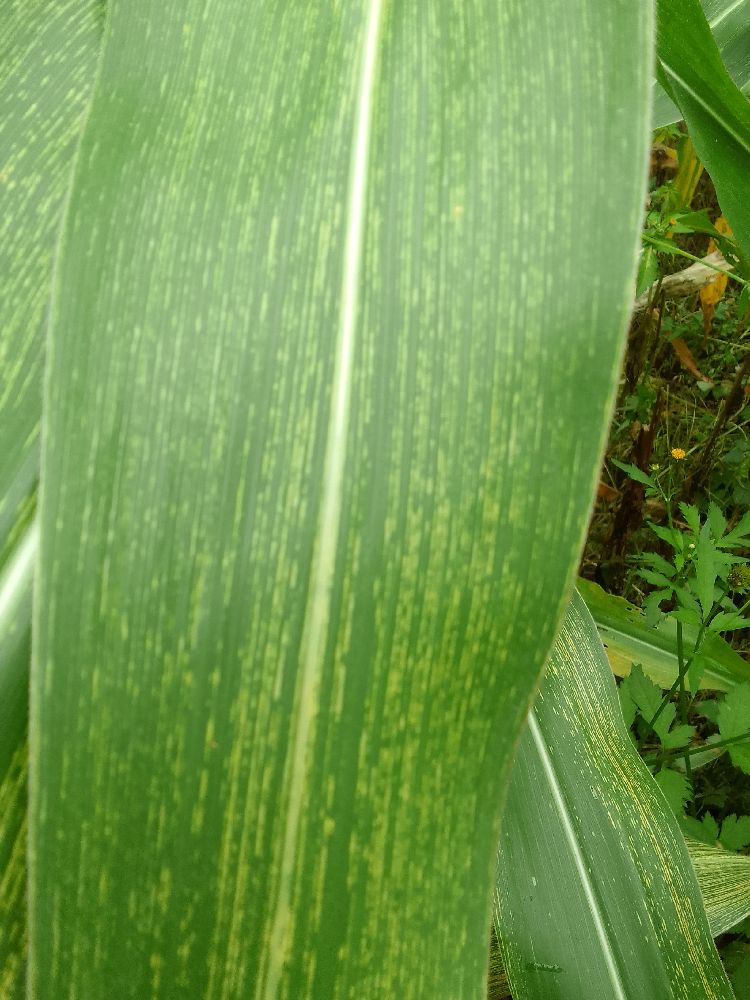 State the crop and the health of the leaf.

maize, maize streak virus
